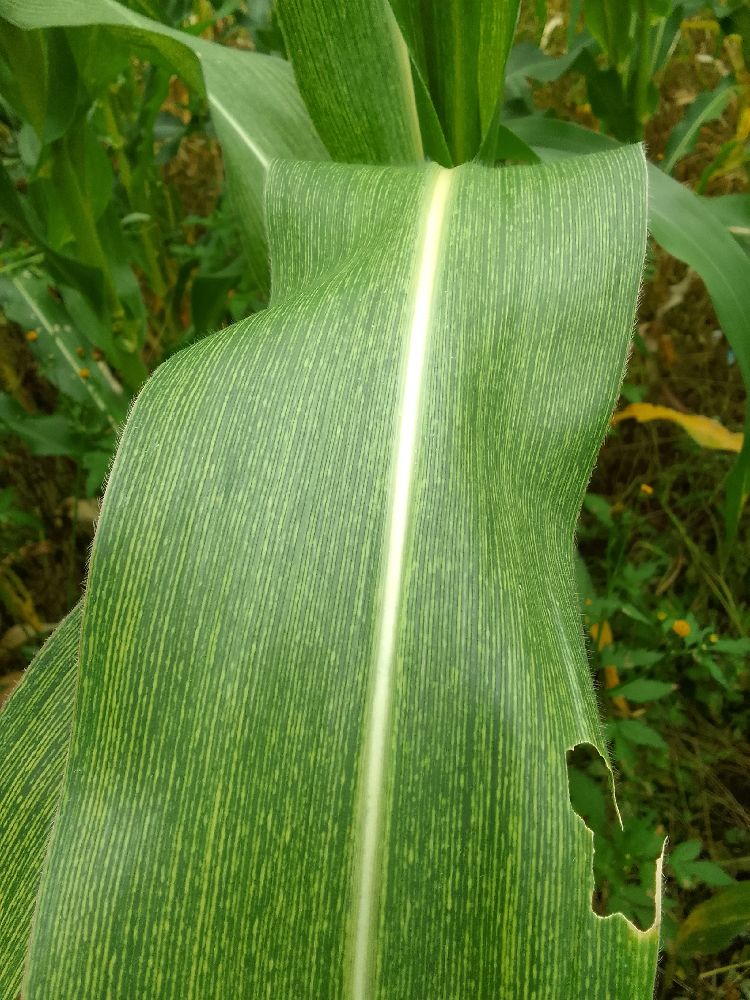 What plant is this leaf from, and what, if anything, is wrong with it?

maize, maize streak virus
